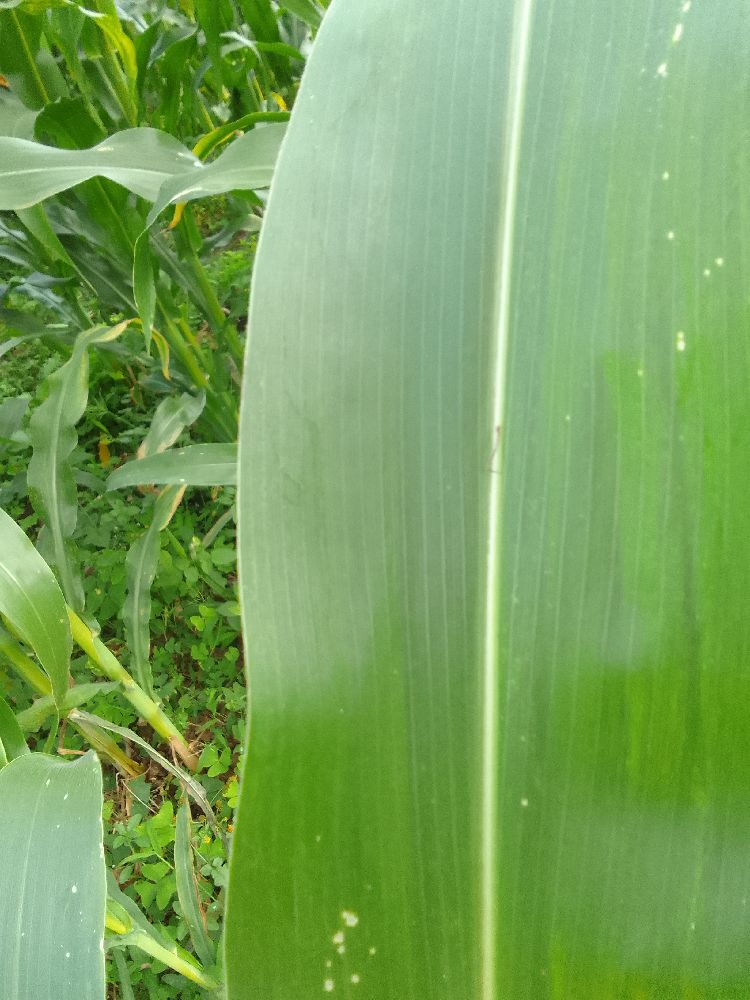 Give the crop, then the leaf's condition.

maize, healthy
